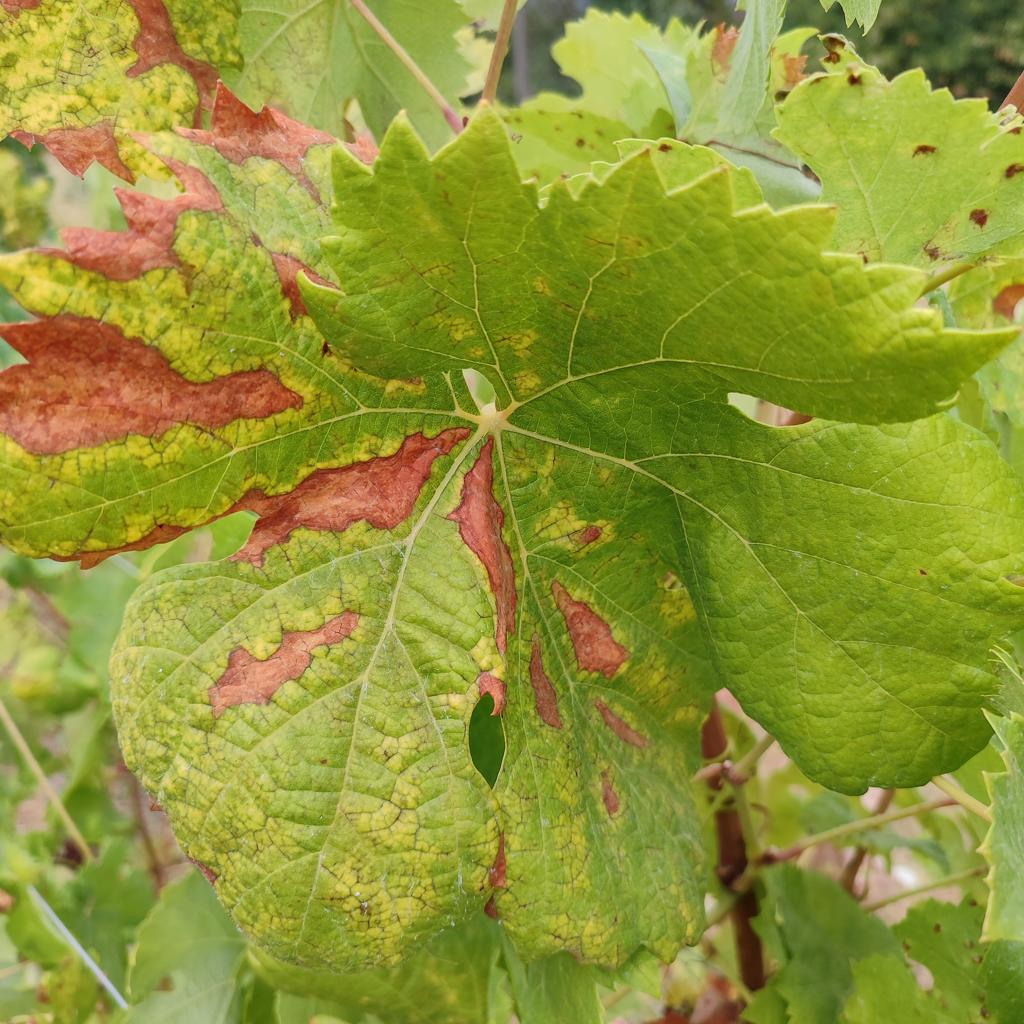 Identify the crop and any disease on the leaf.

grapevine, esca complex
